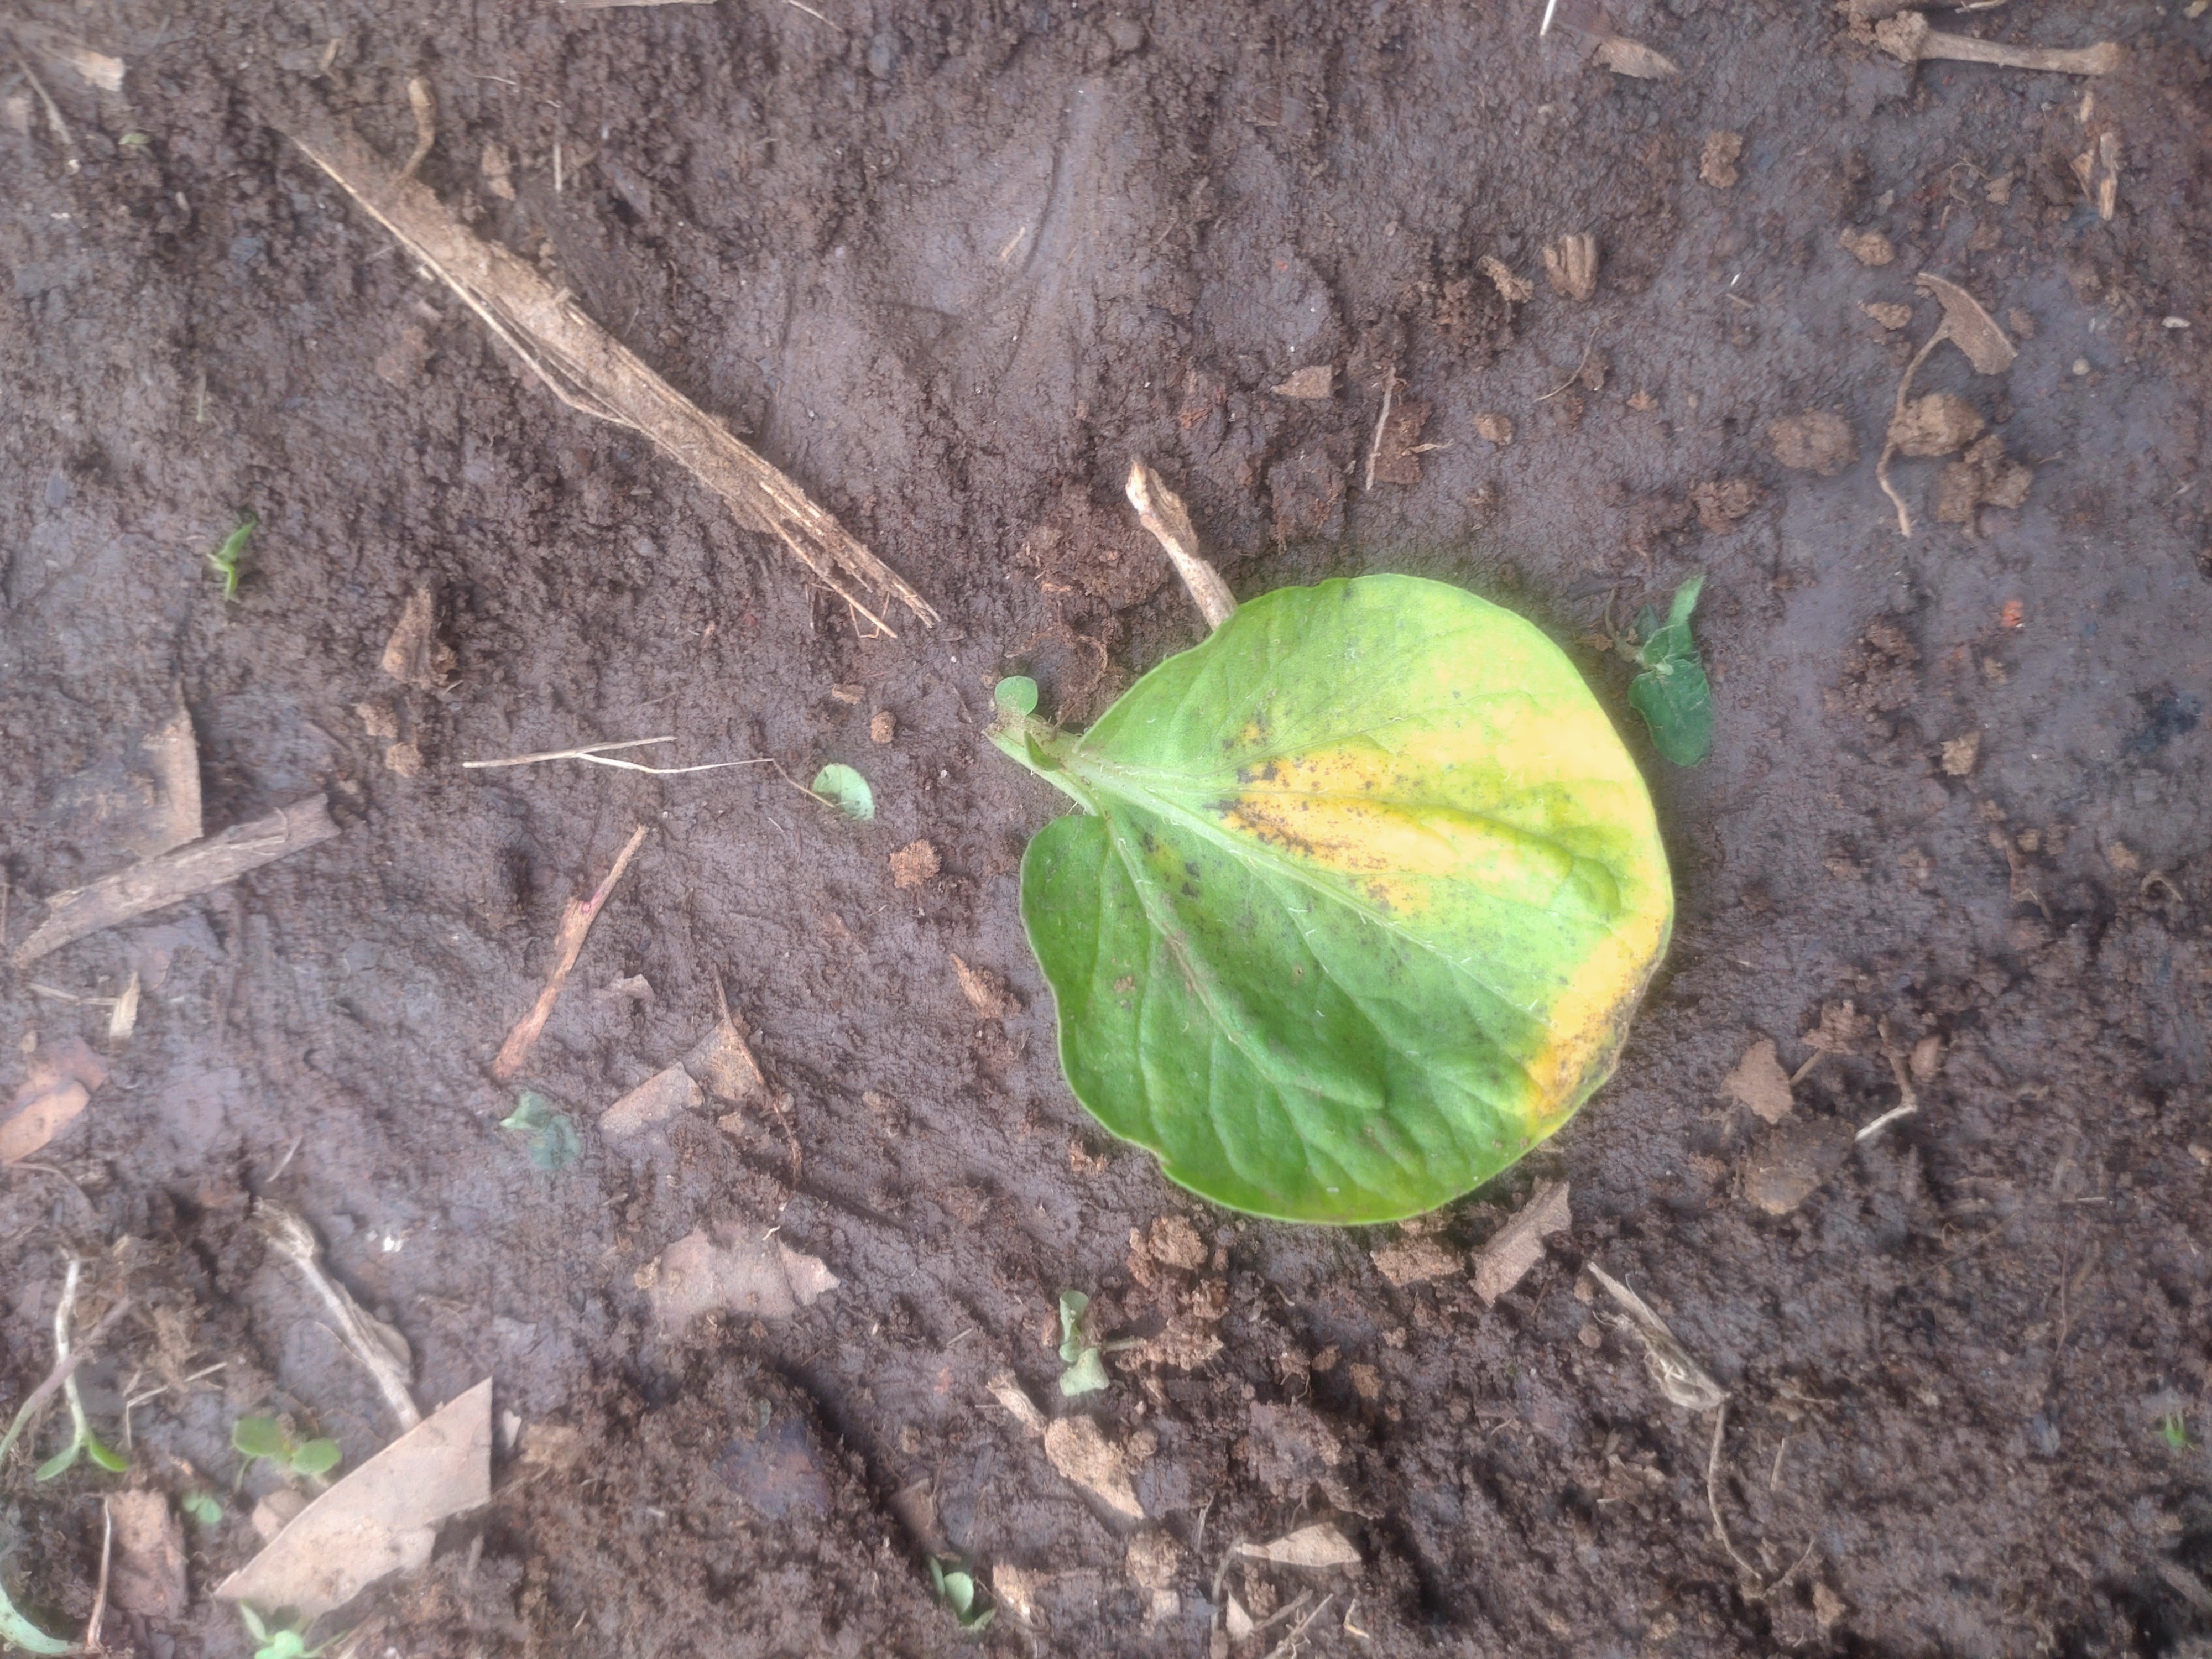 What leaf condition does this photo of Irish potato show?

late blight
